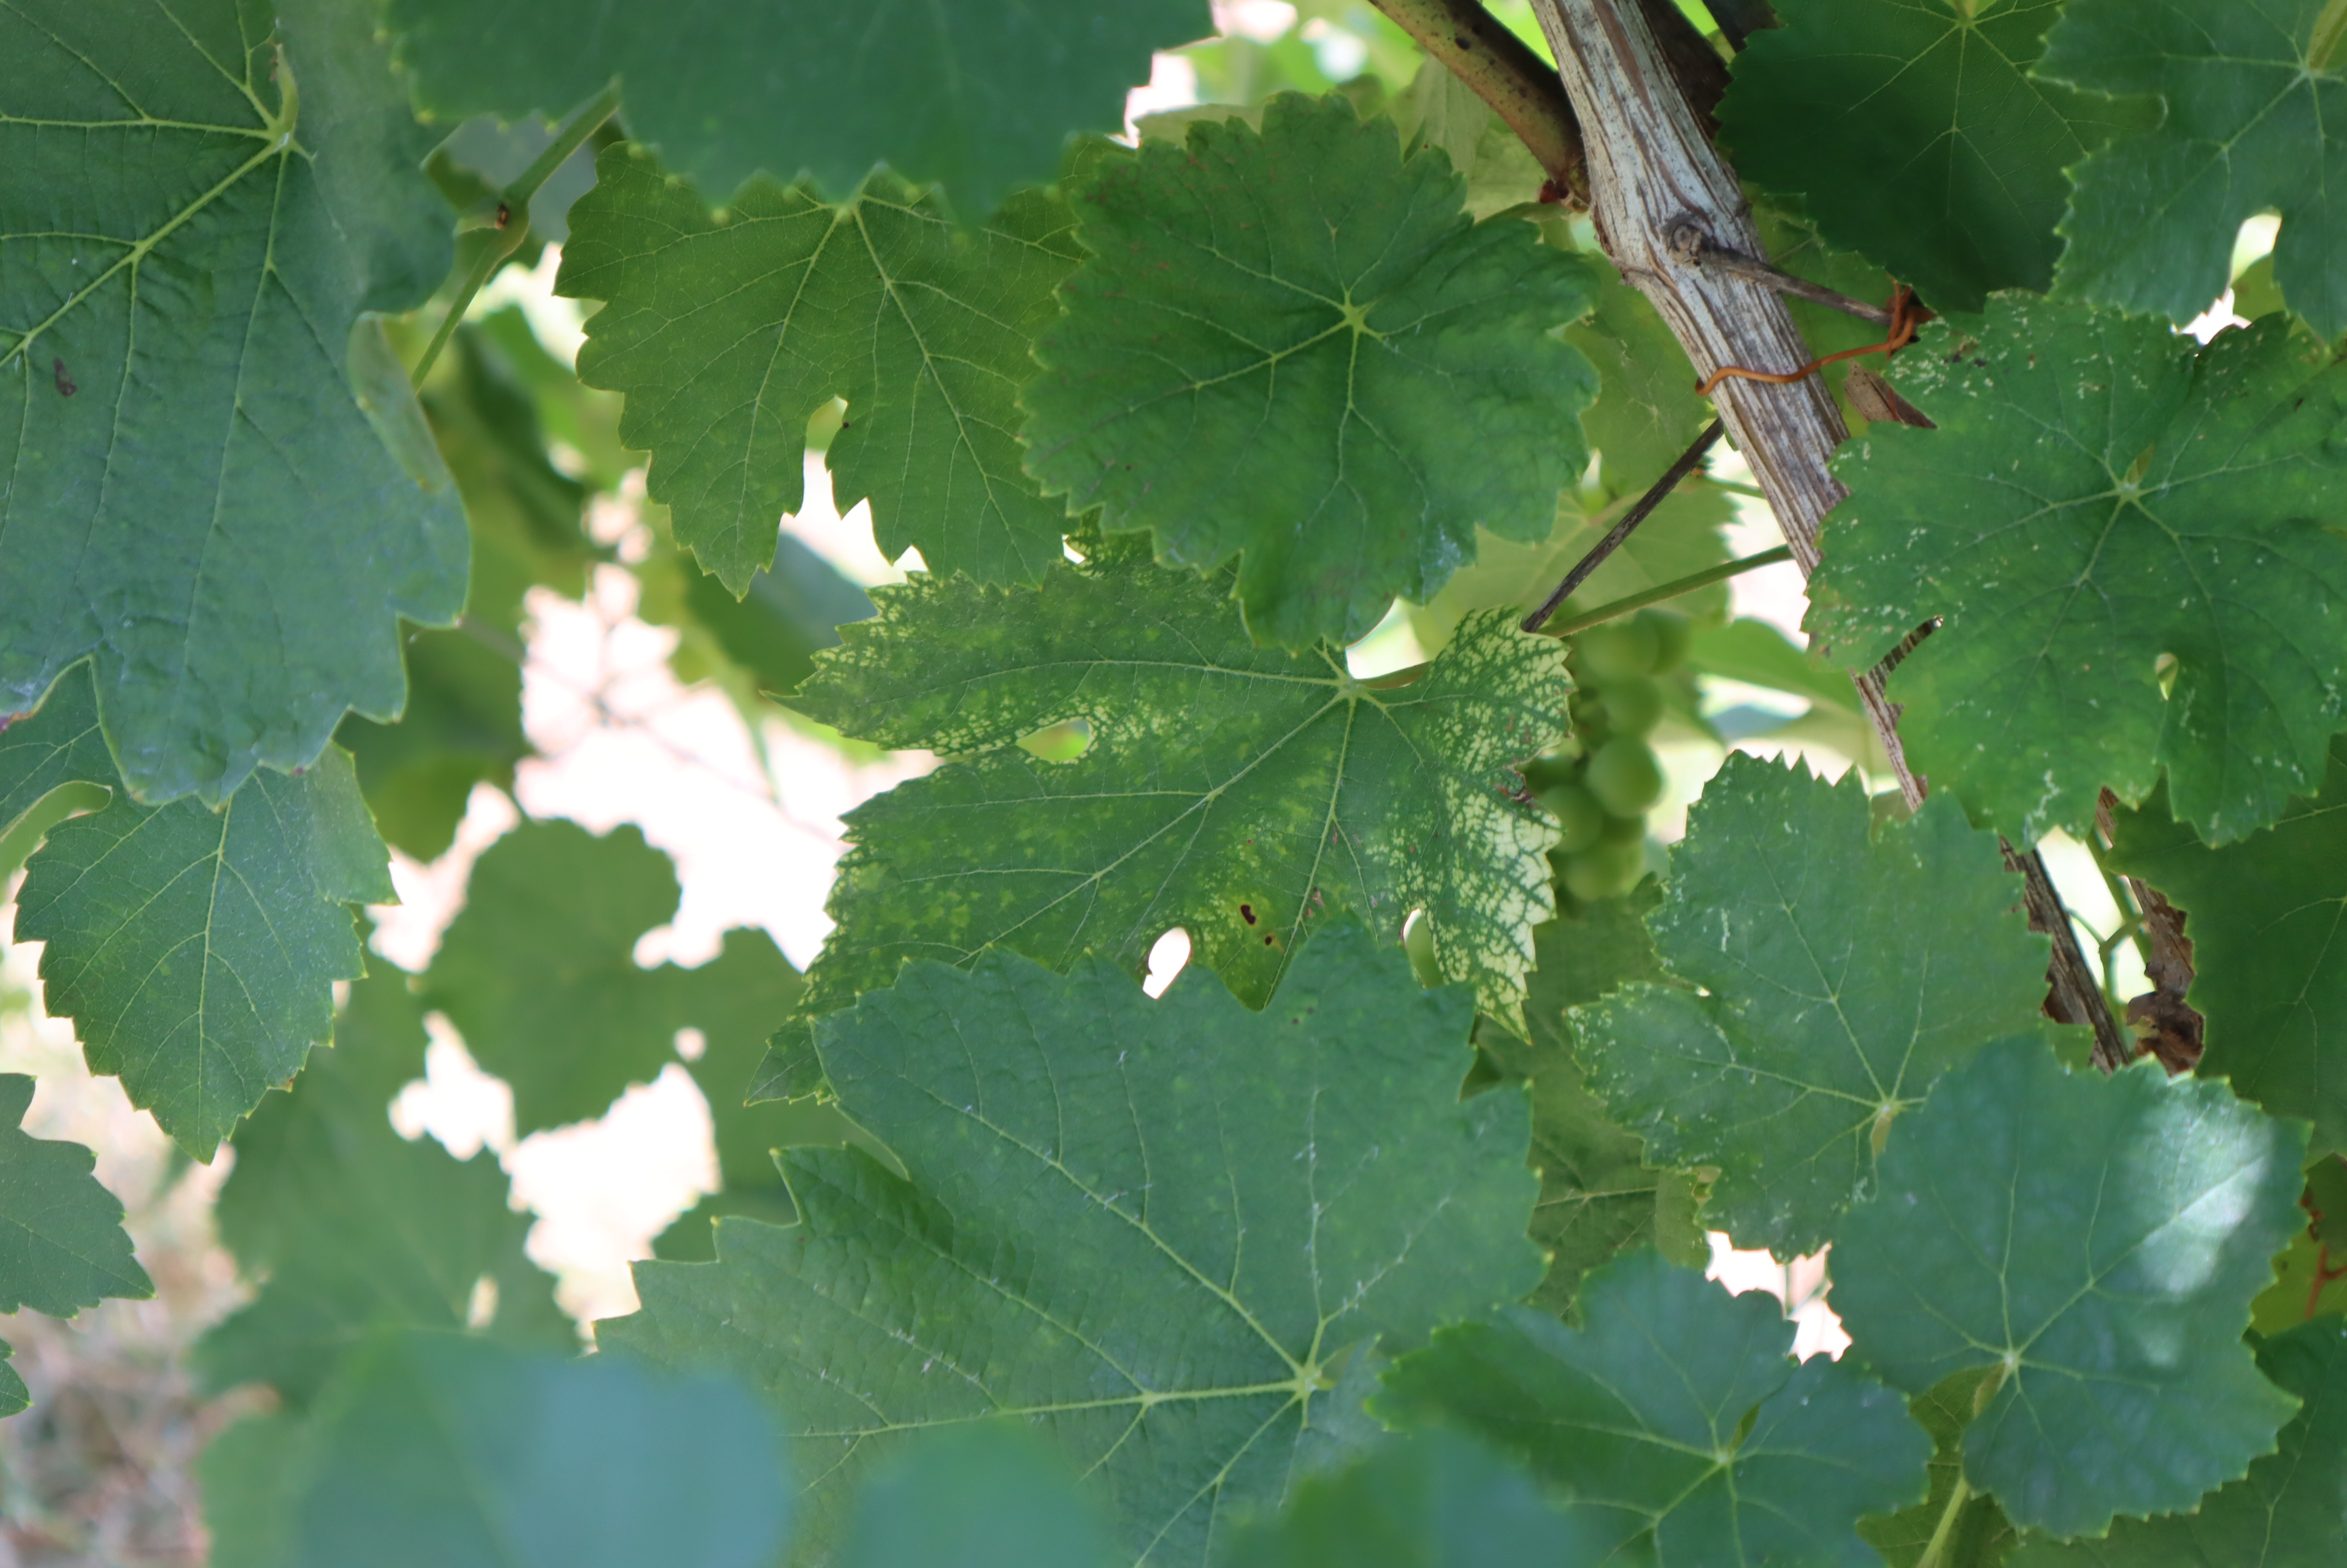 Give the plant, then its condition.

grapevine, altica, magnesium deficiency
